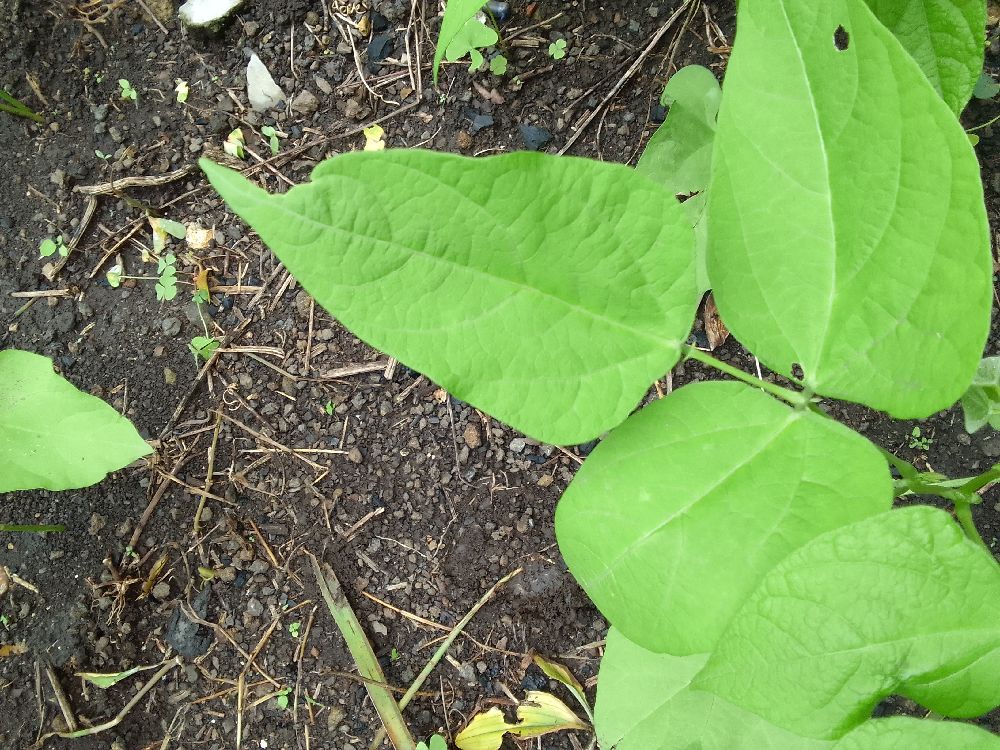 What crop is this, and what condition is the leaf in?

common bean, healthy
